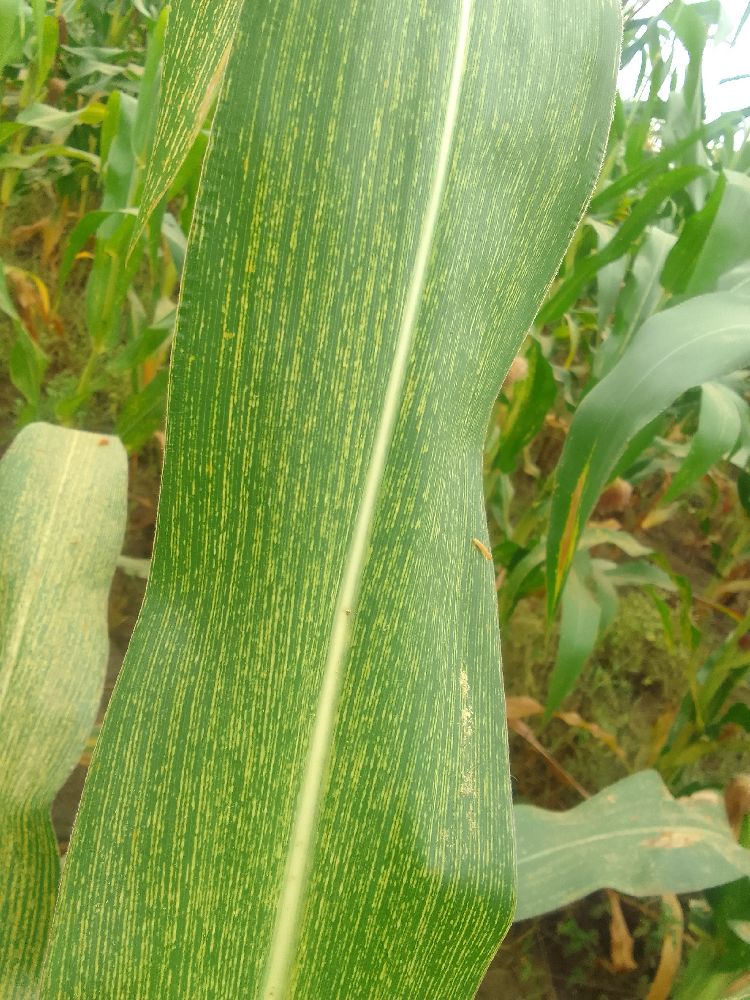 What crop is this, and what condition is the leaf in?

maize, maize streak virus
